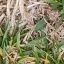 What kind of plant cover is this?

grass
